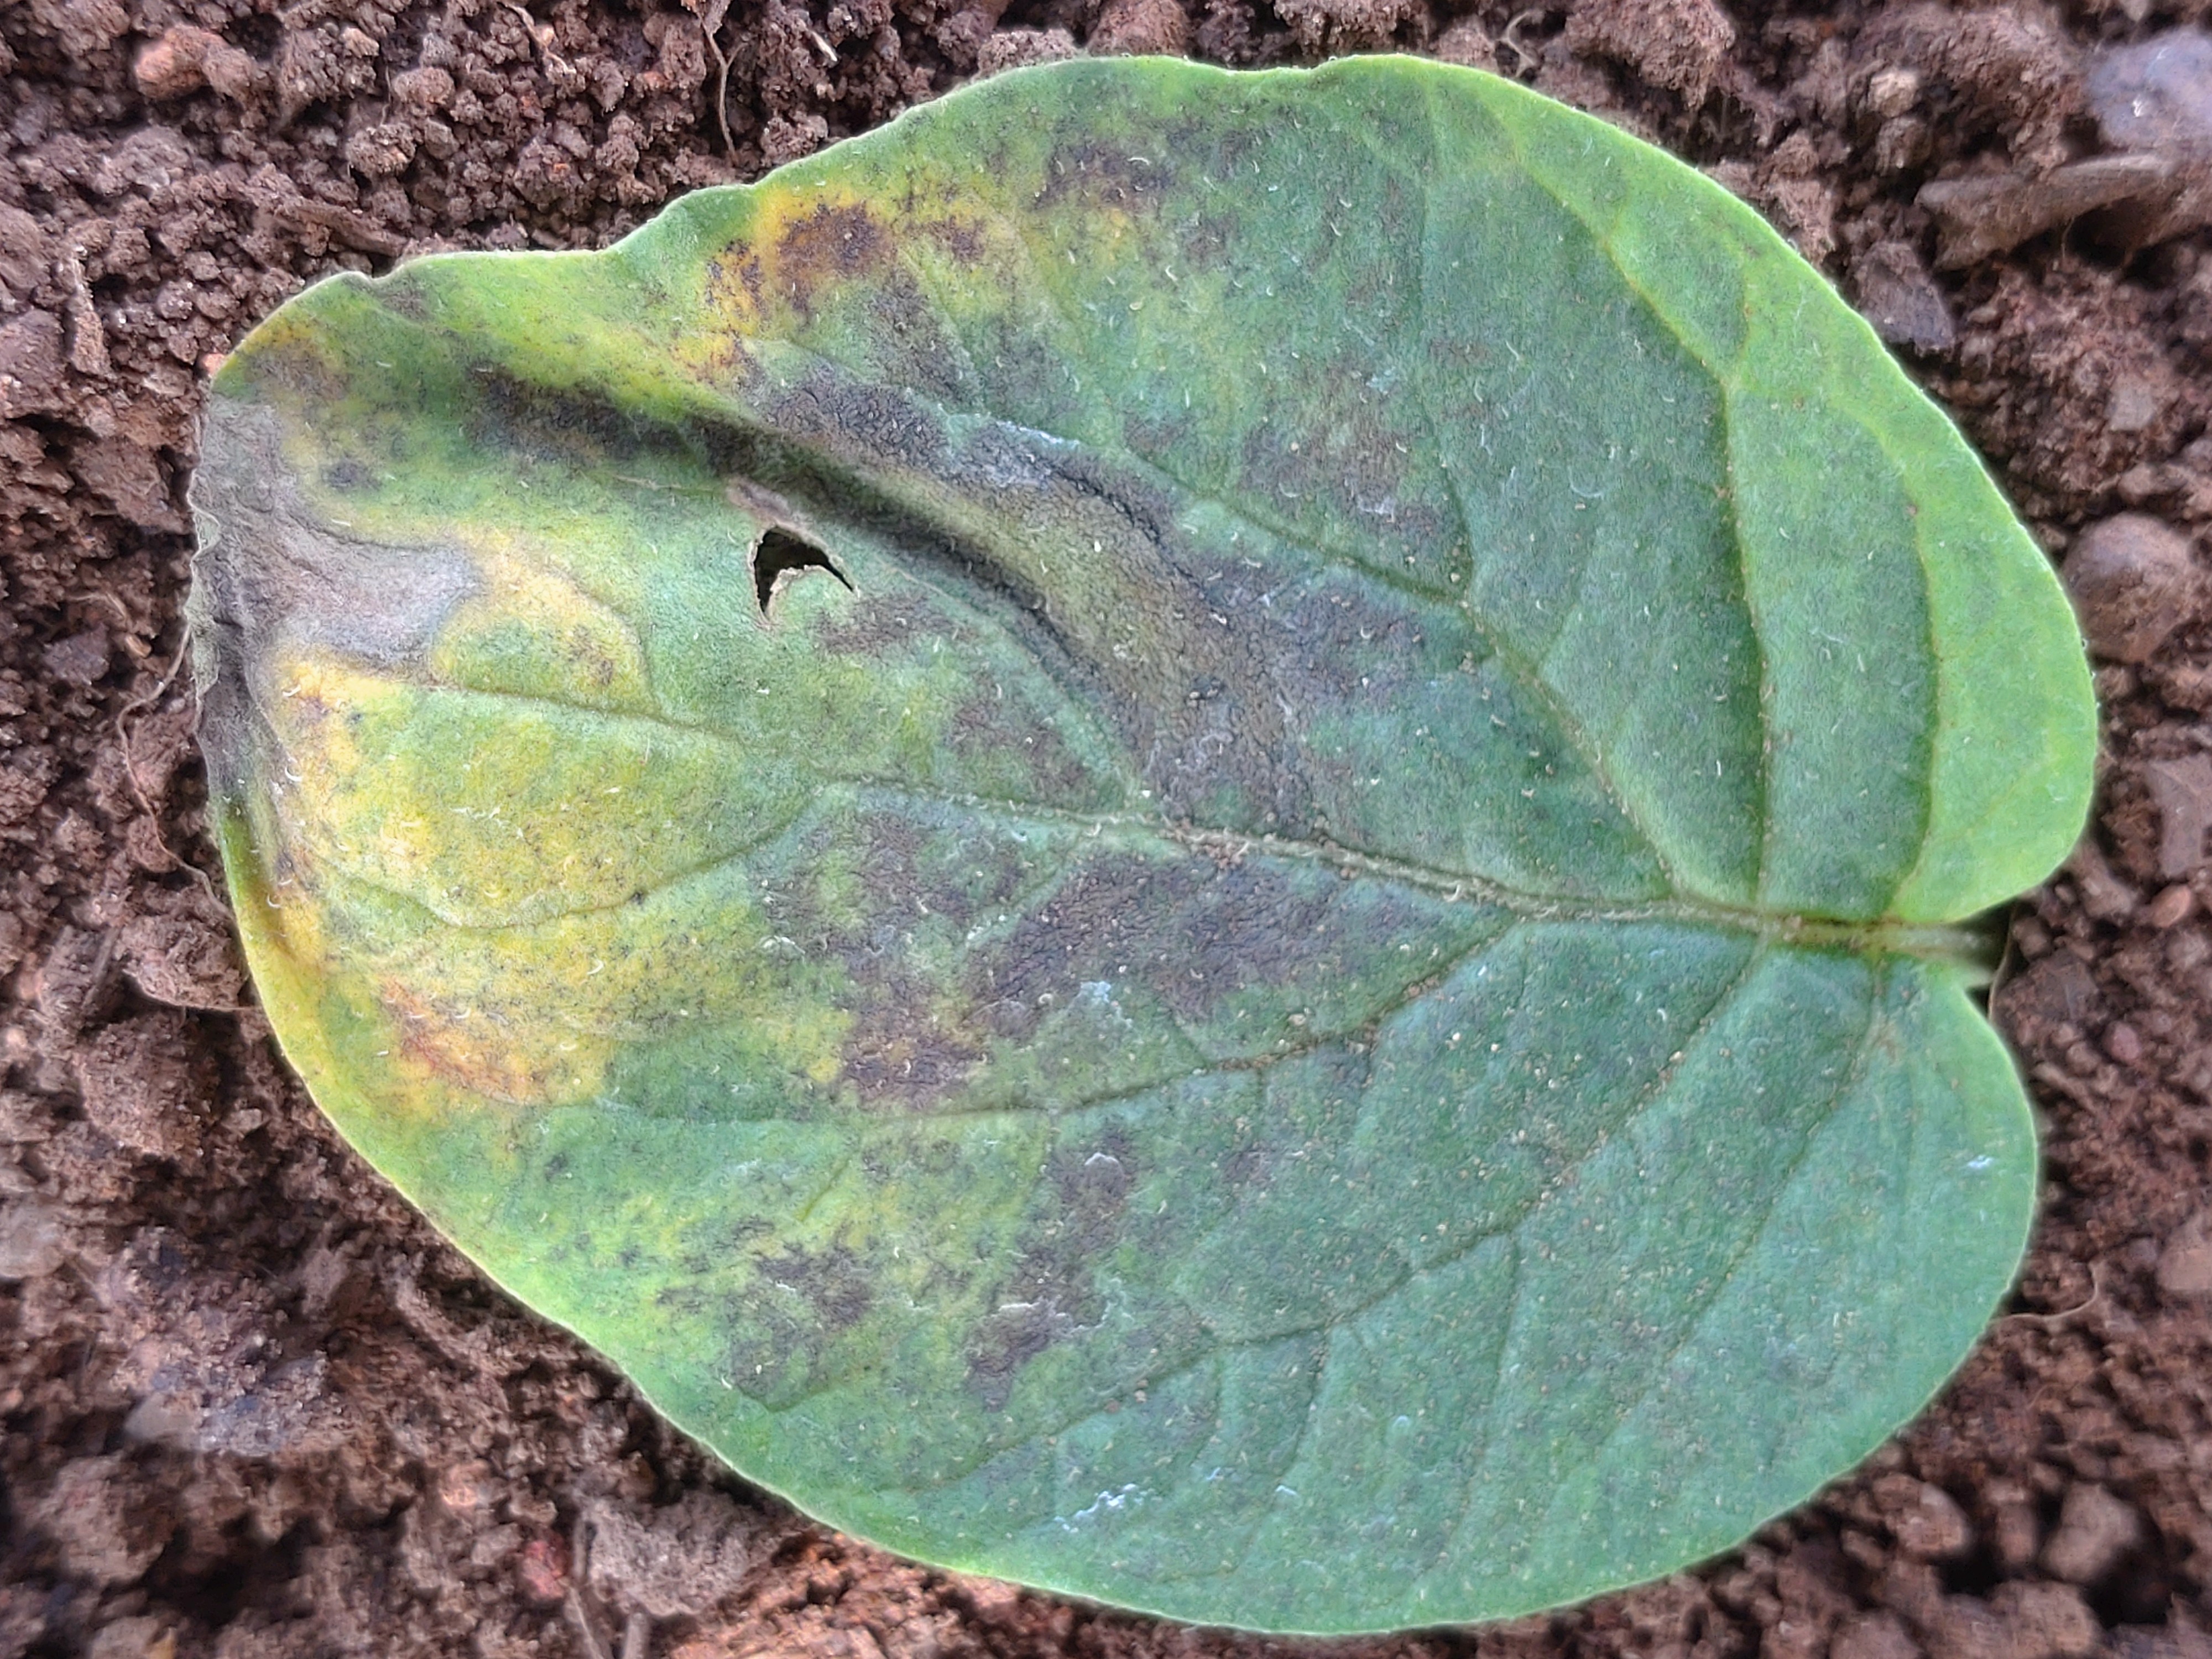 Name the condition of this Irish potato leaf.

late blight
